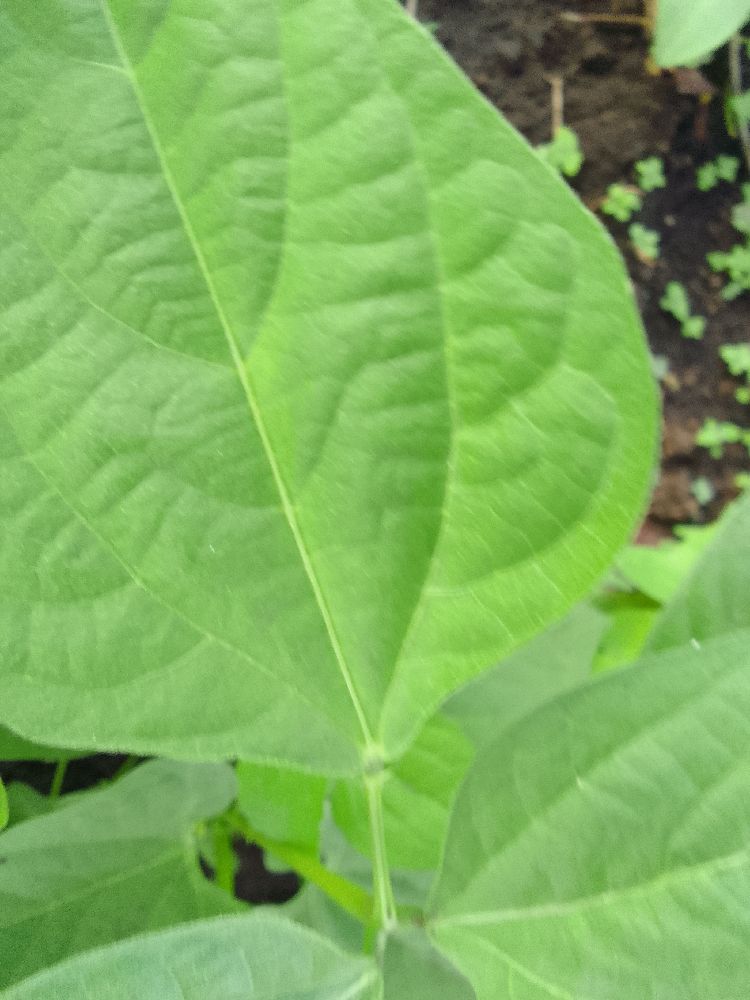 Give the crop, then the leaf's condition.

common bean, healthy
